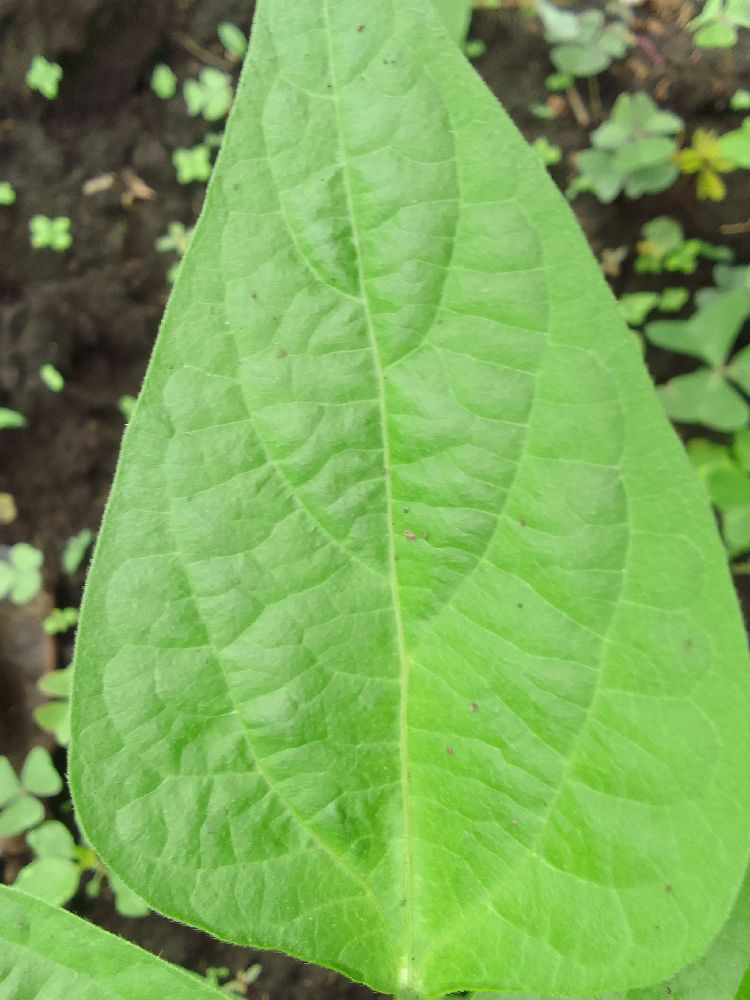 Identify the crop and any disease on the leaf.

common bean, healthy
